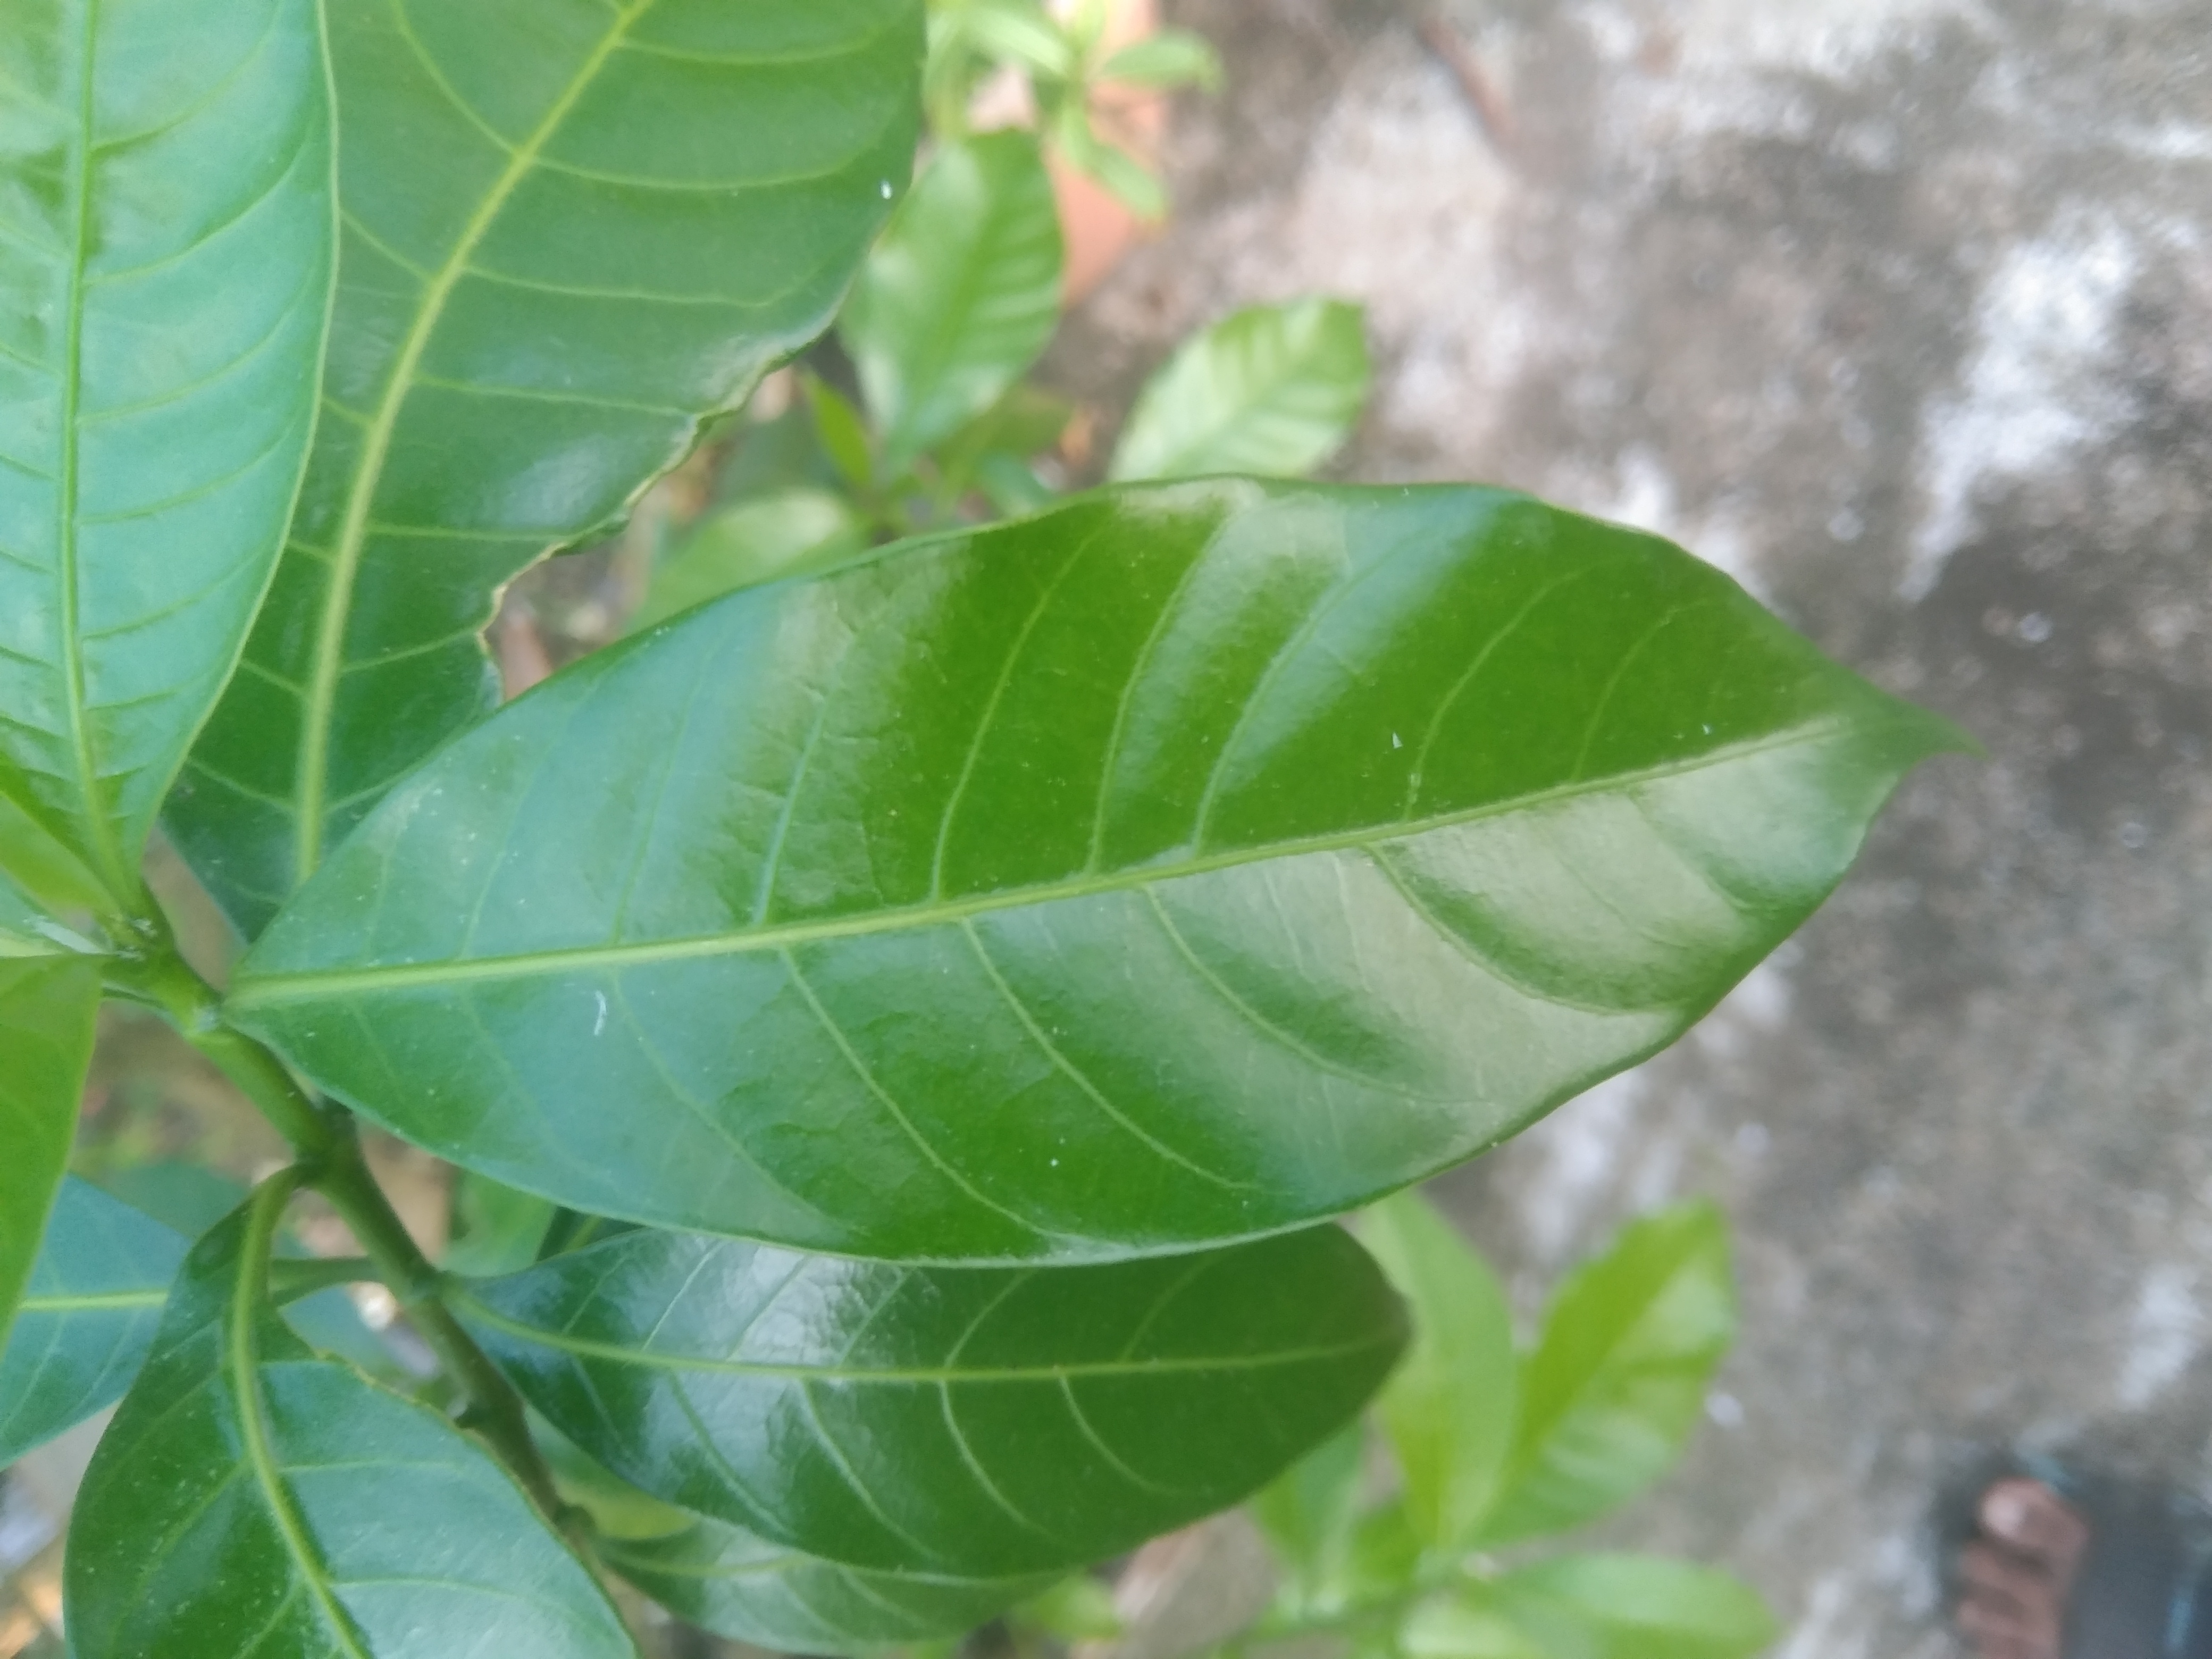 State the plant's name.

togor
